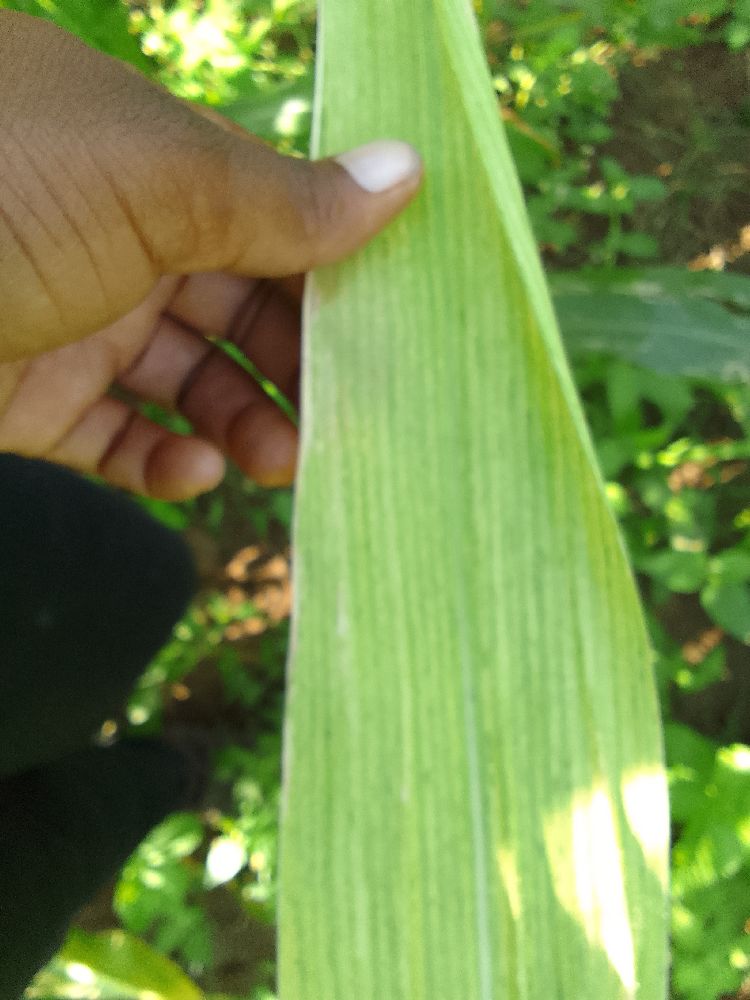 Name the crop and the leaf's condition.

maize, maize lethal necrosis
